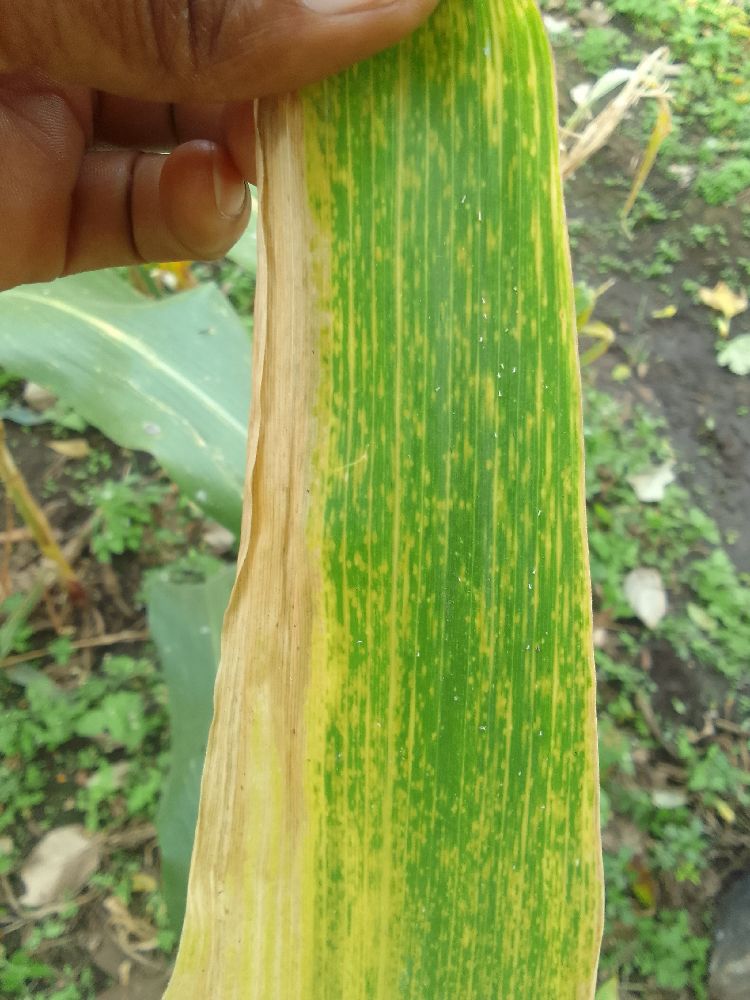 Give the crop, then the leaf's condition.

maize, maize lethal necrosis
